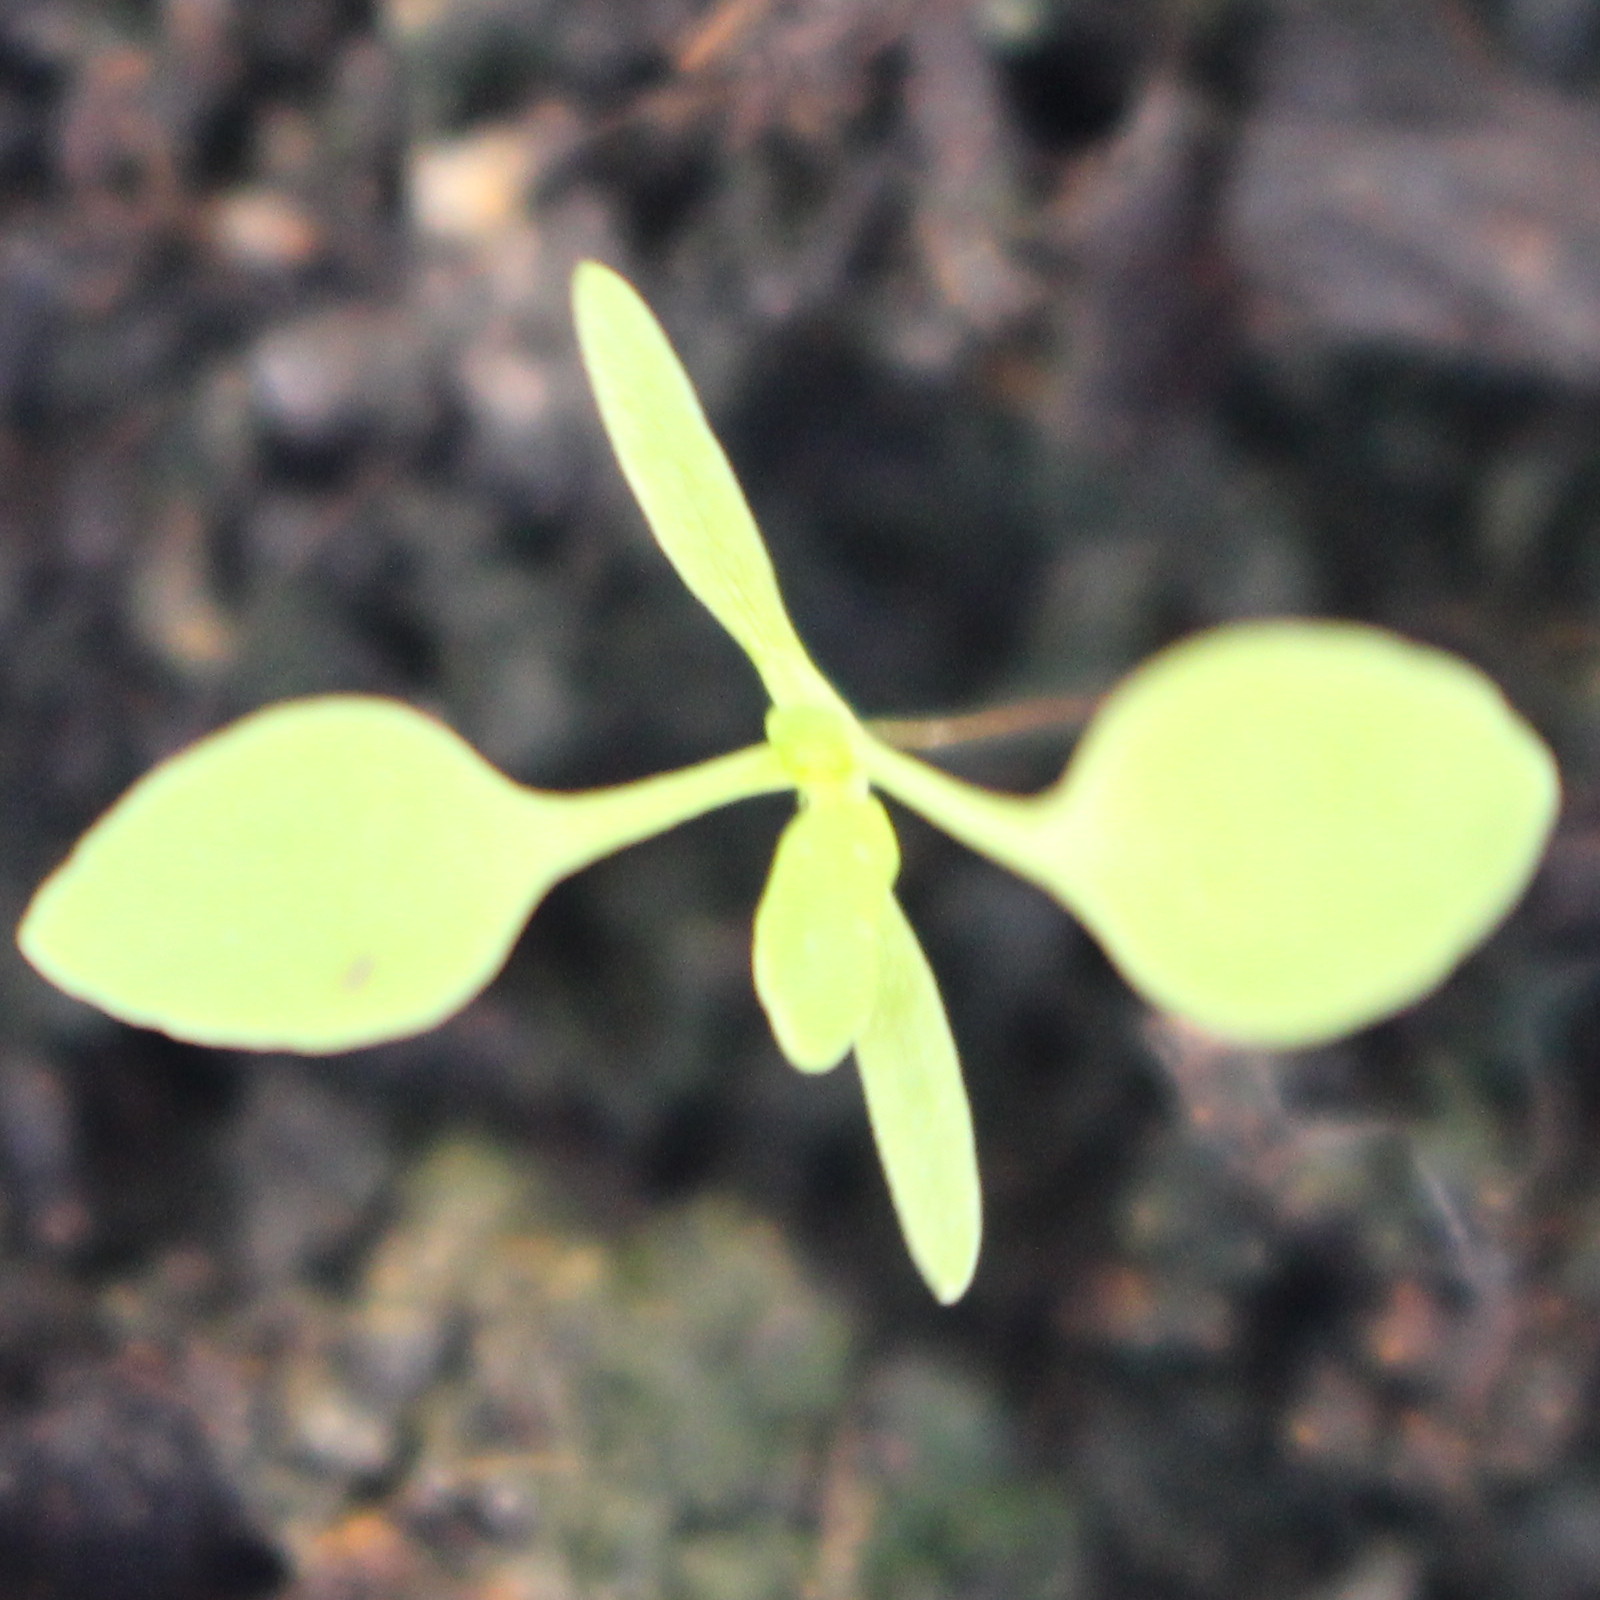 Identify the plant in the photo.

Papaver rhoeas
